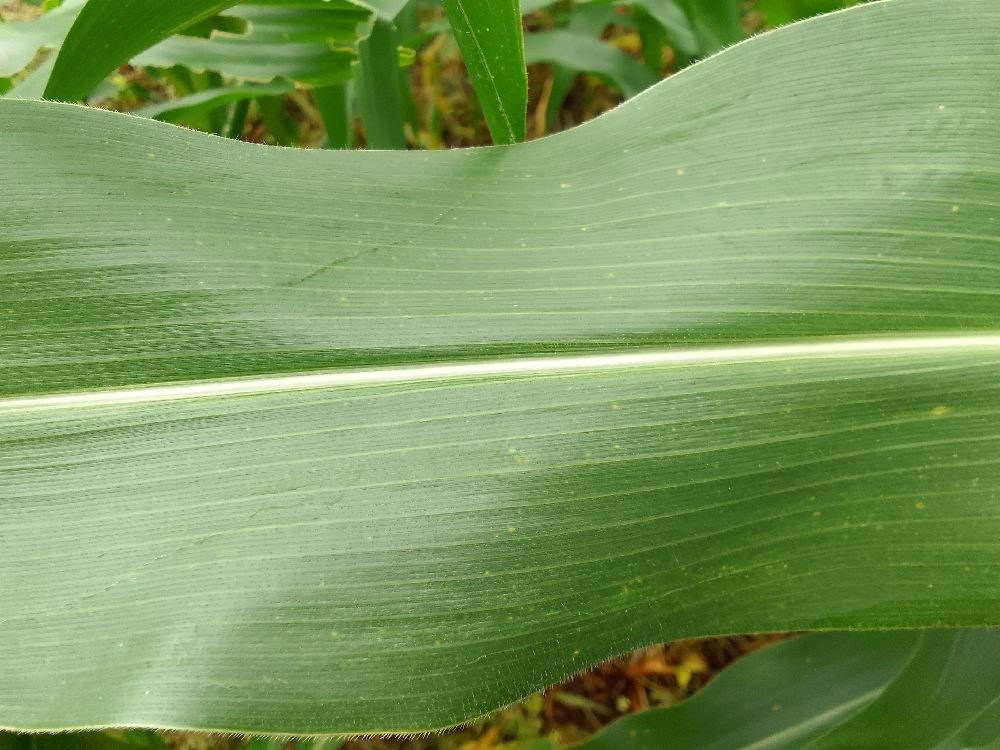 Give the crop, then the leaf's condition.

maize, healthy
